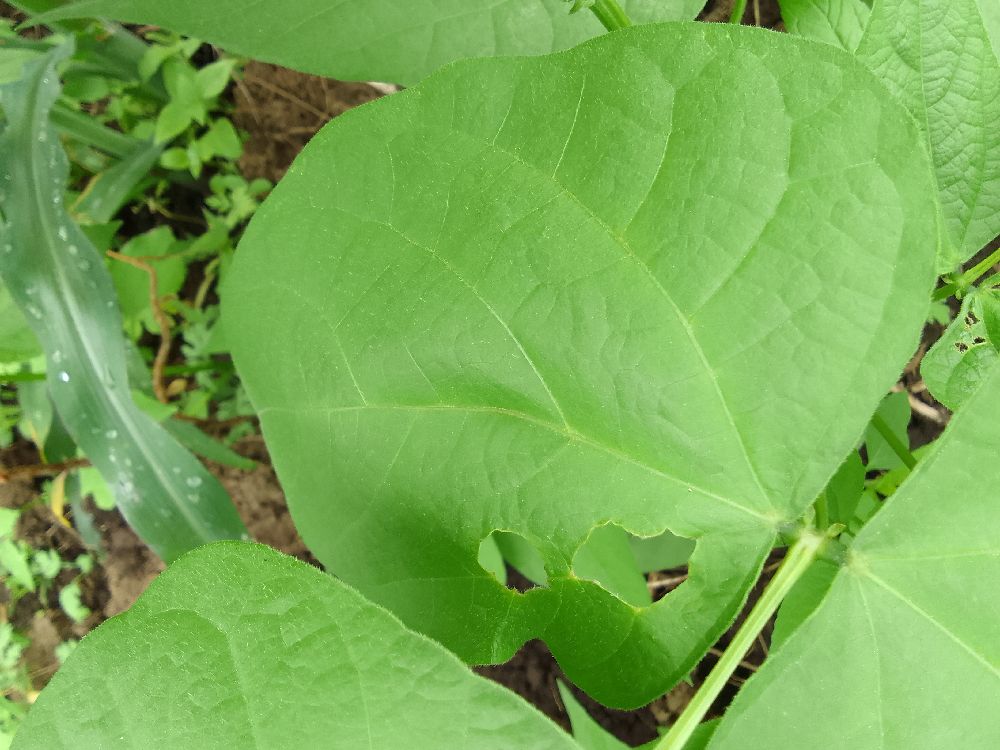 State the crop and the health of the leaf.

common bean, healthy
